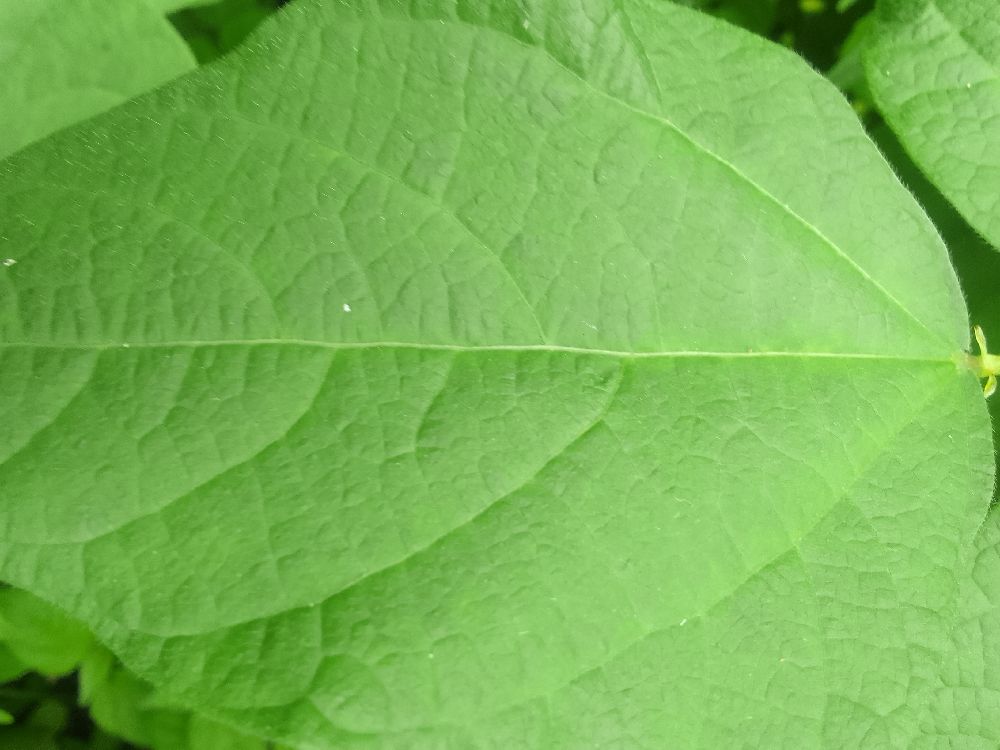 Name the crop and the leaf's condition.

common bean, healthy
